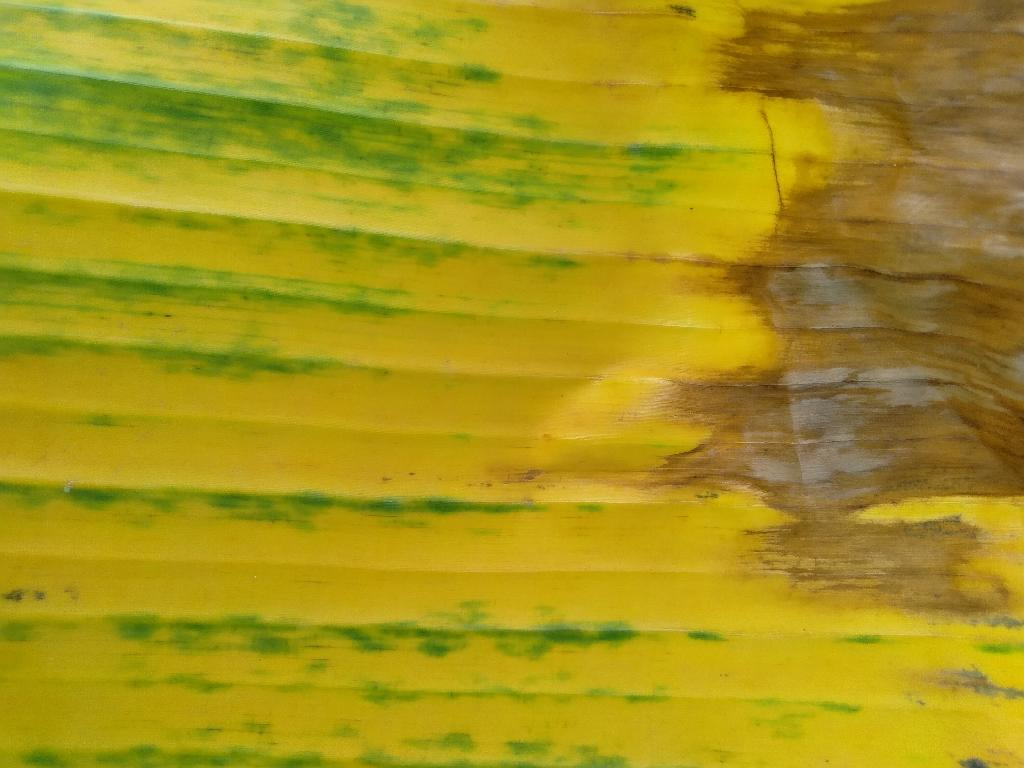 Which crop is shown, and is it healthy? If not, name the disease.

banana, fusarium wilt race 1
